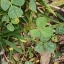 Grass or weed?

unstructured weed
